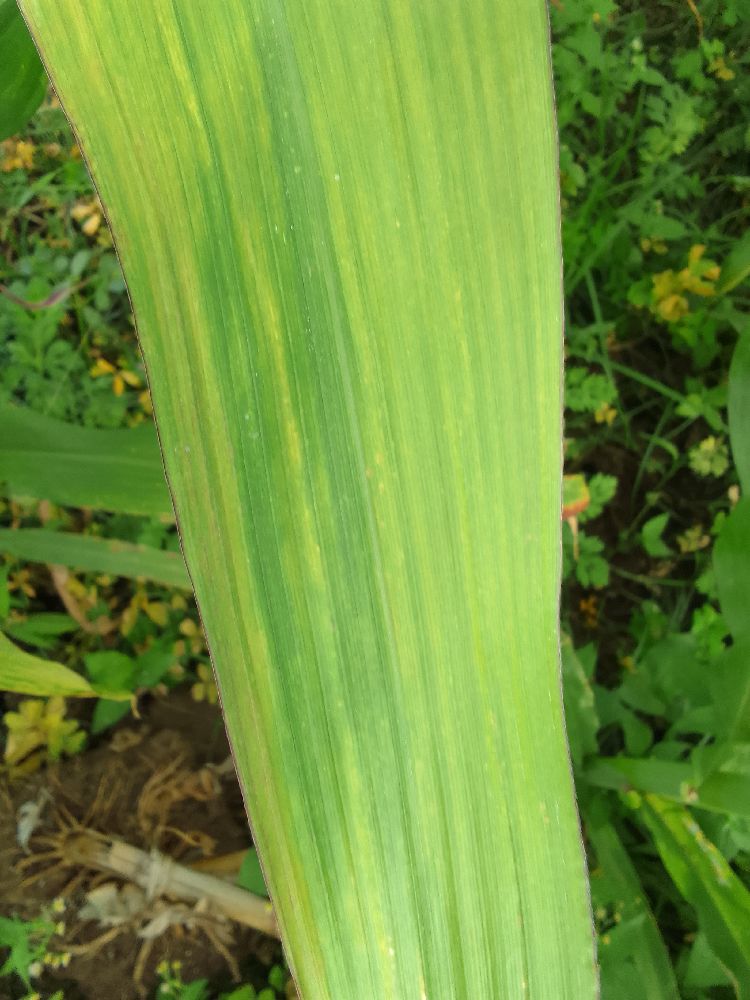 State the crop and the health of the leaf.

maize, maize lethal necrosis
